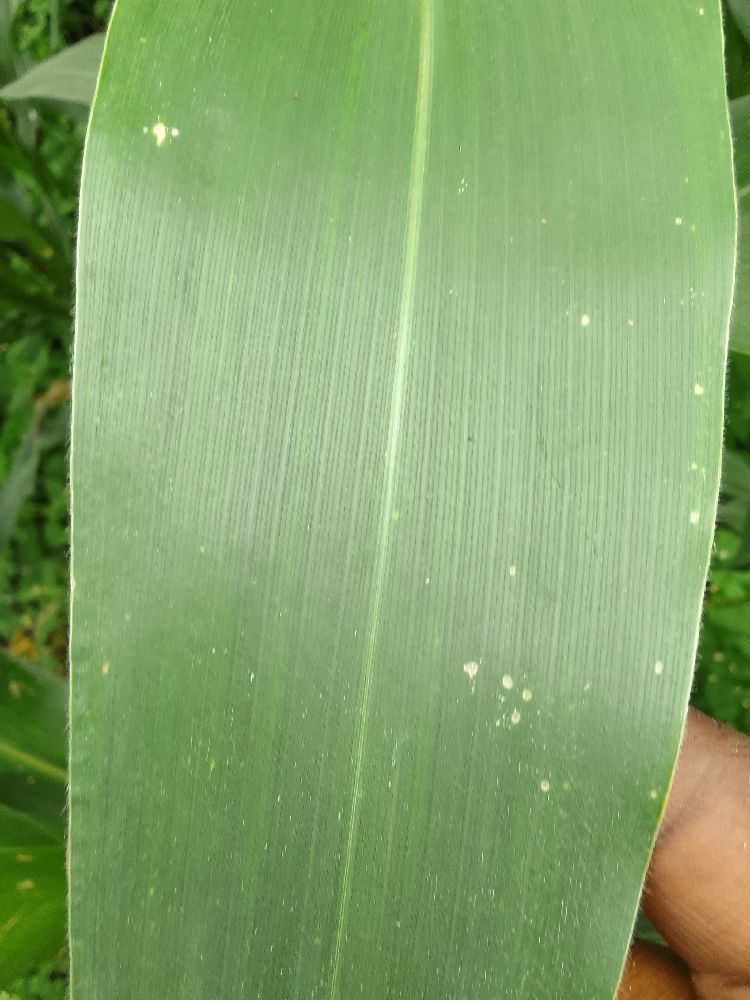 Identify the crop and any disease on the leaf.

maize, healthy
